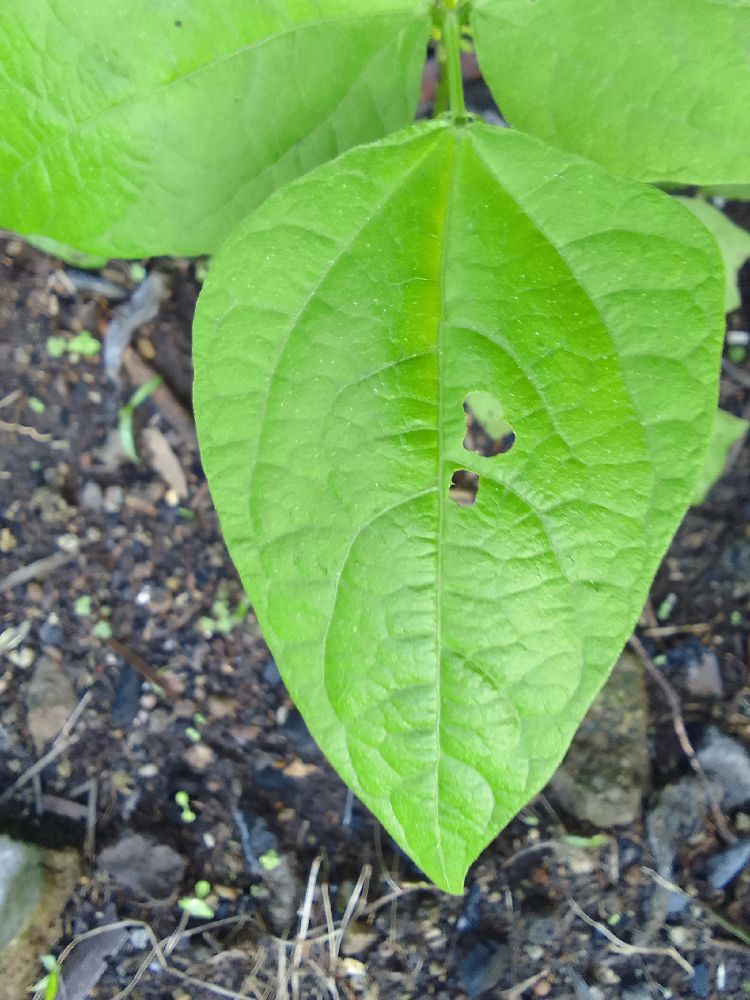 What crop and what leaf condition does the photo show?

common bean, healthy
